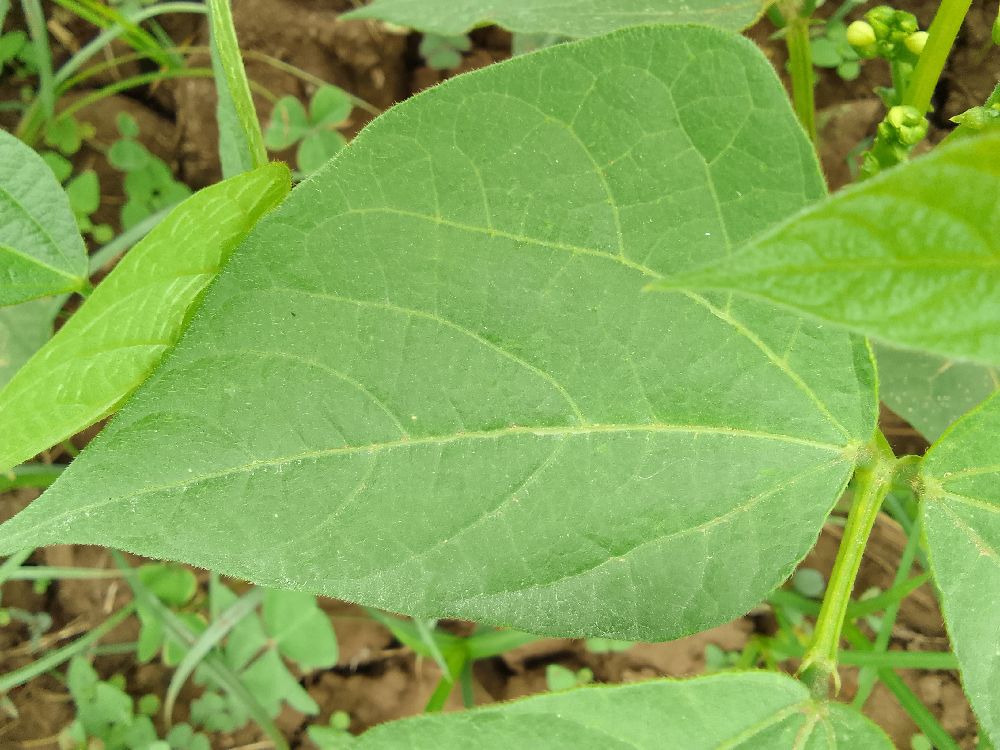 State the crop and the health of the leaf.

common bean, healthy
